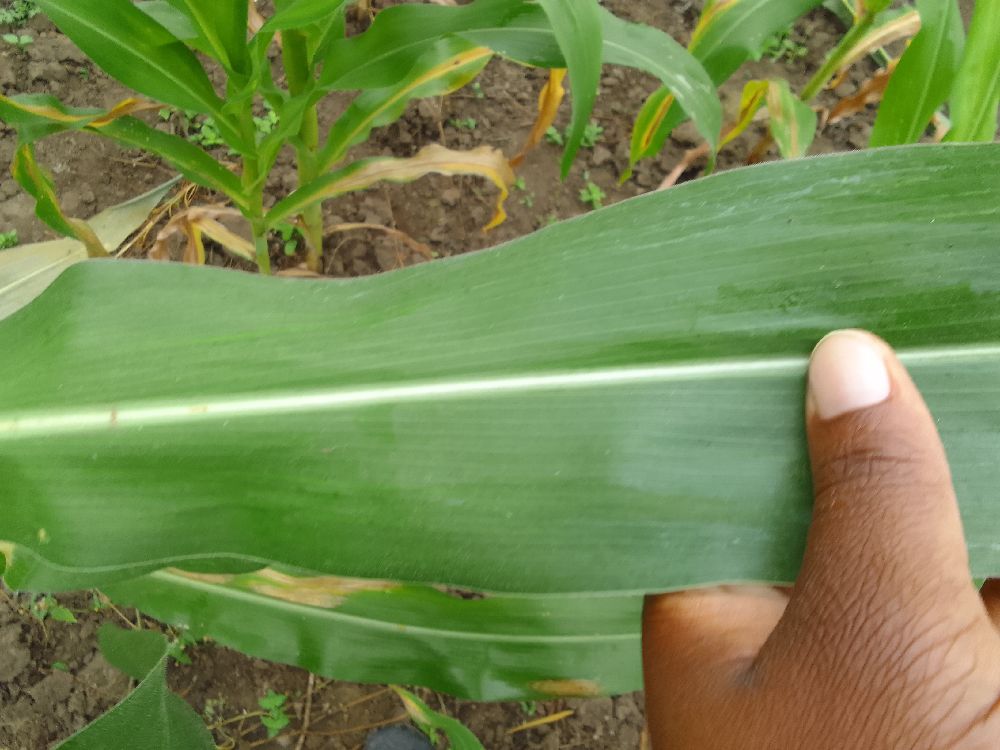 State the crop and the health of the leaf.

maize, healthy
